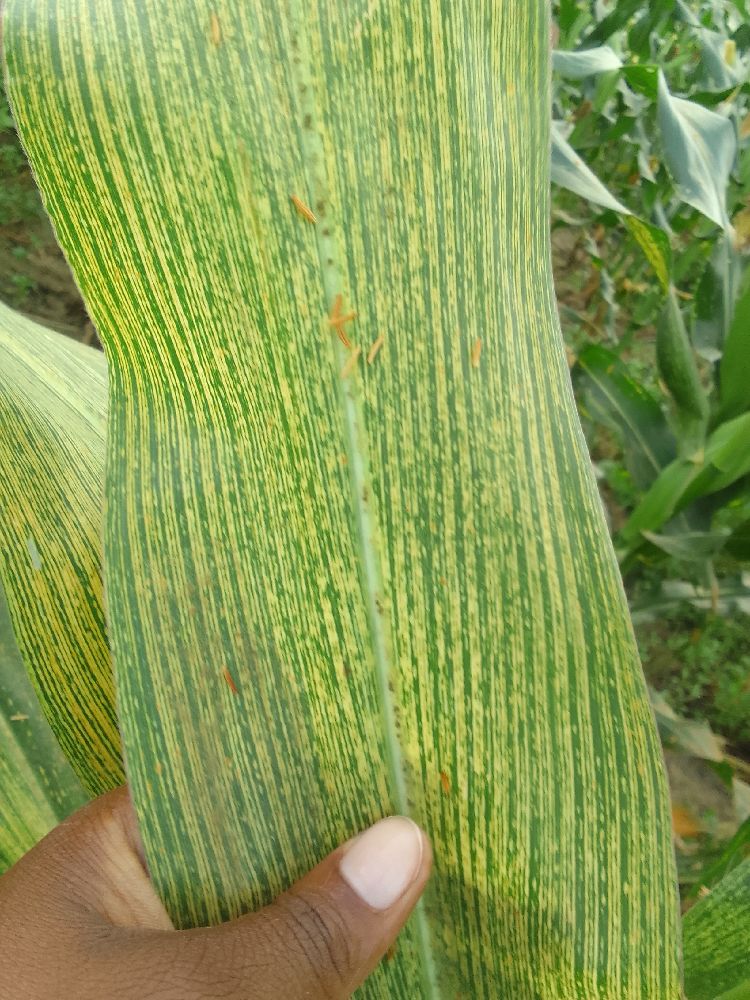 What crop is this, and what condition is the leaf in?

maize, maize streak virus
